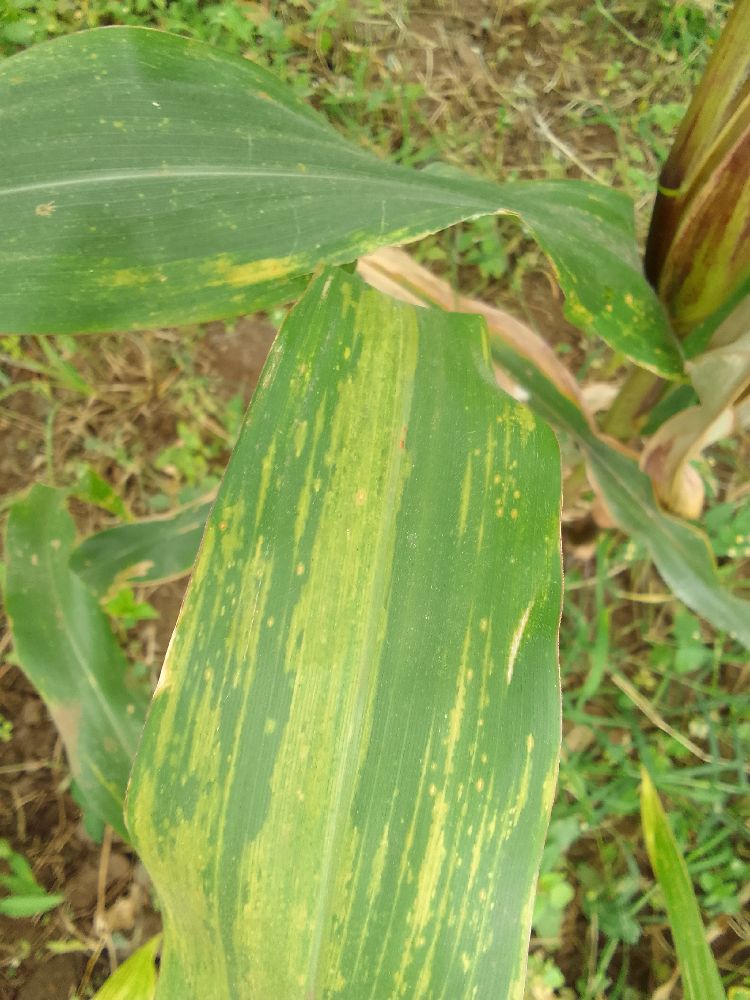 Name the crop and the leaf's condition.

maize, maize lethal necrosis
